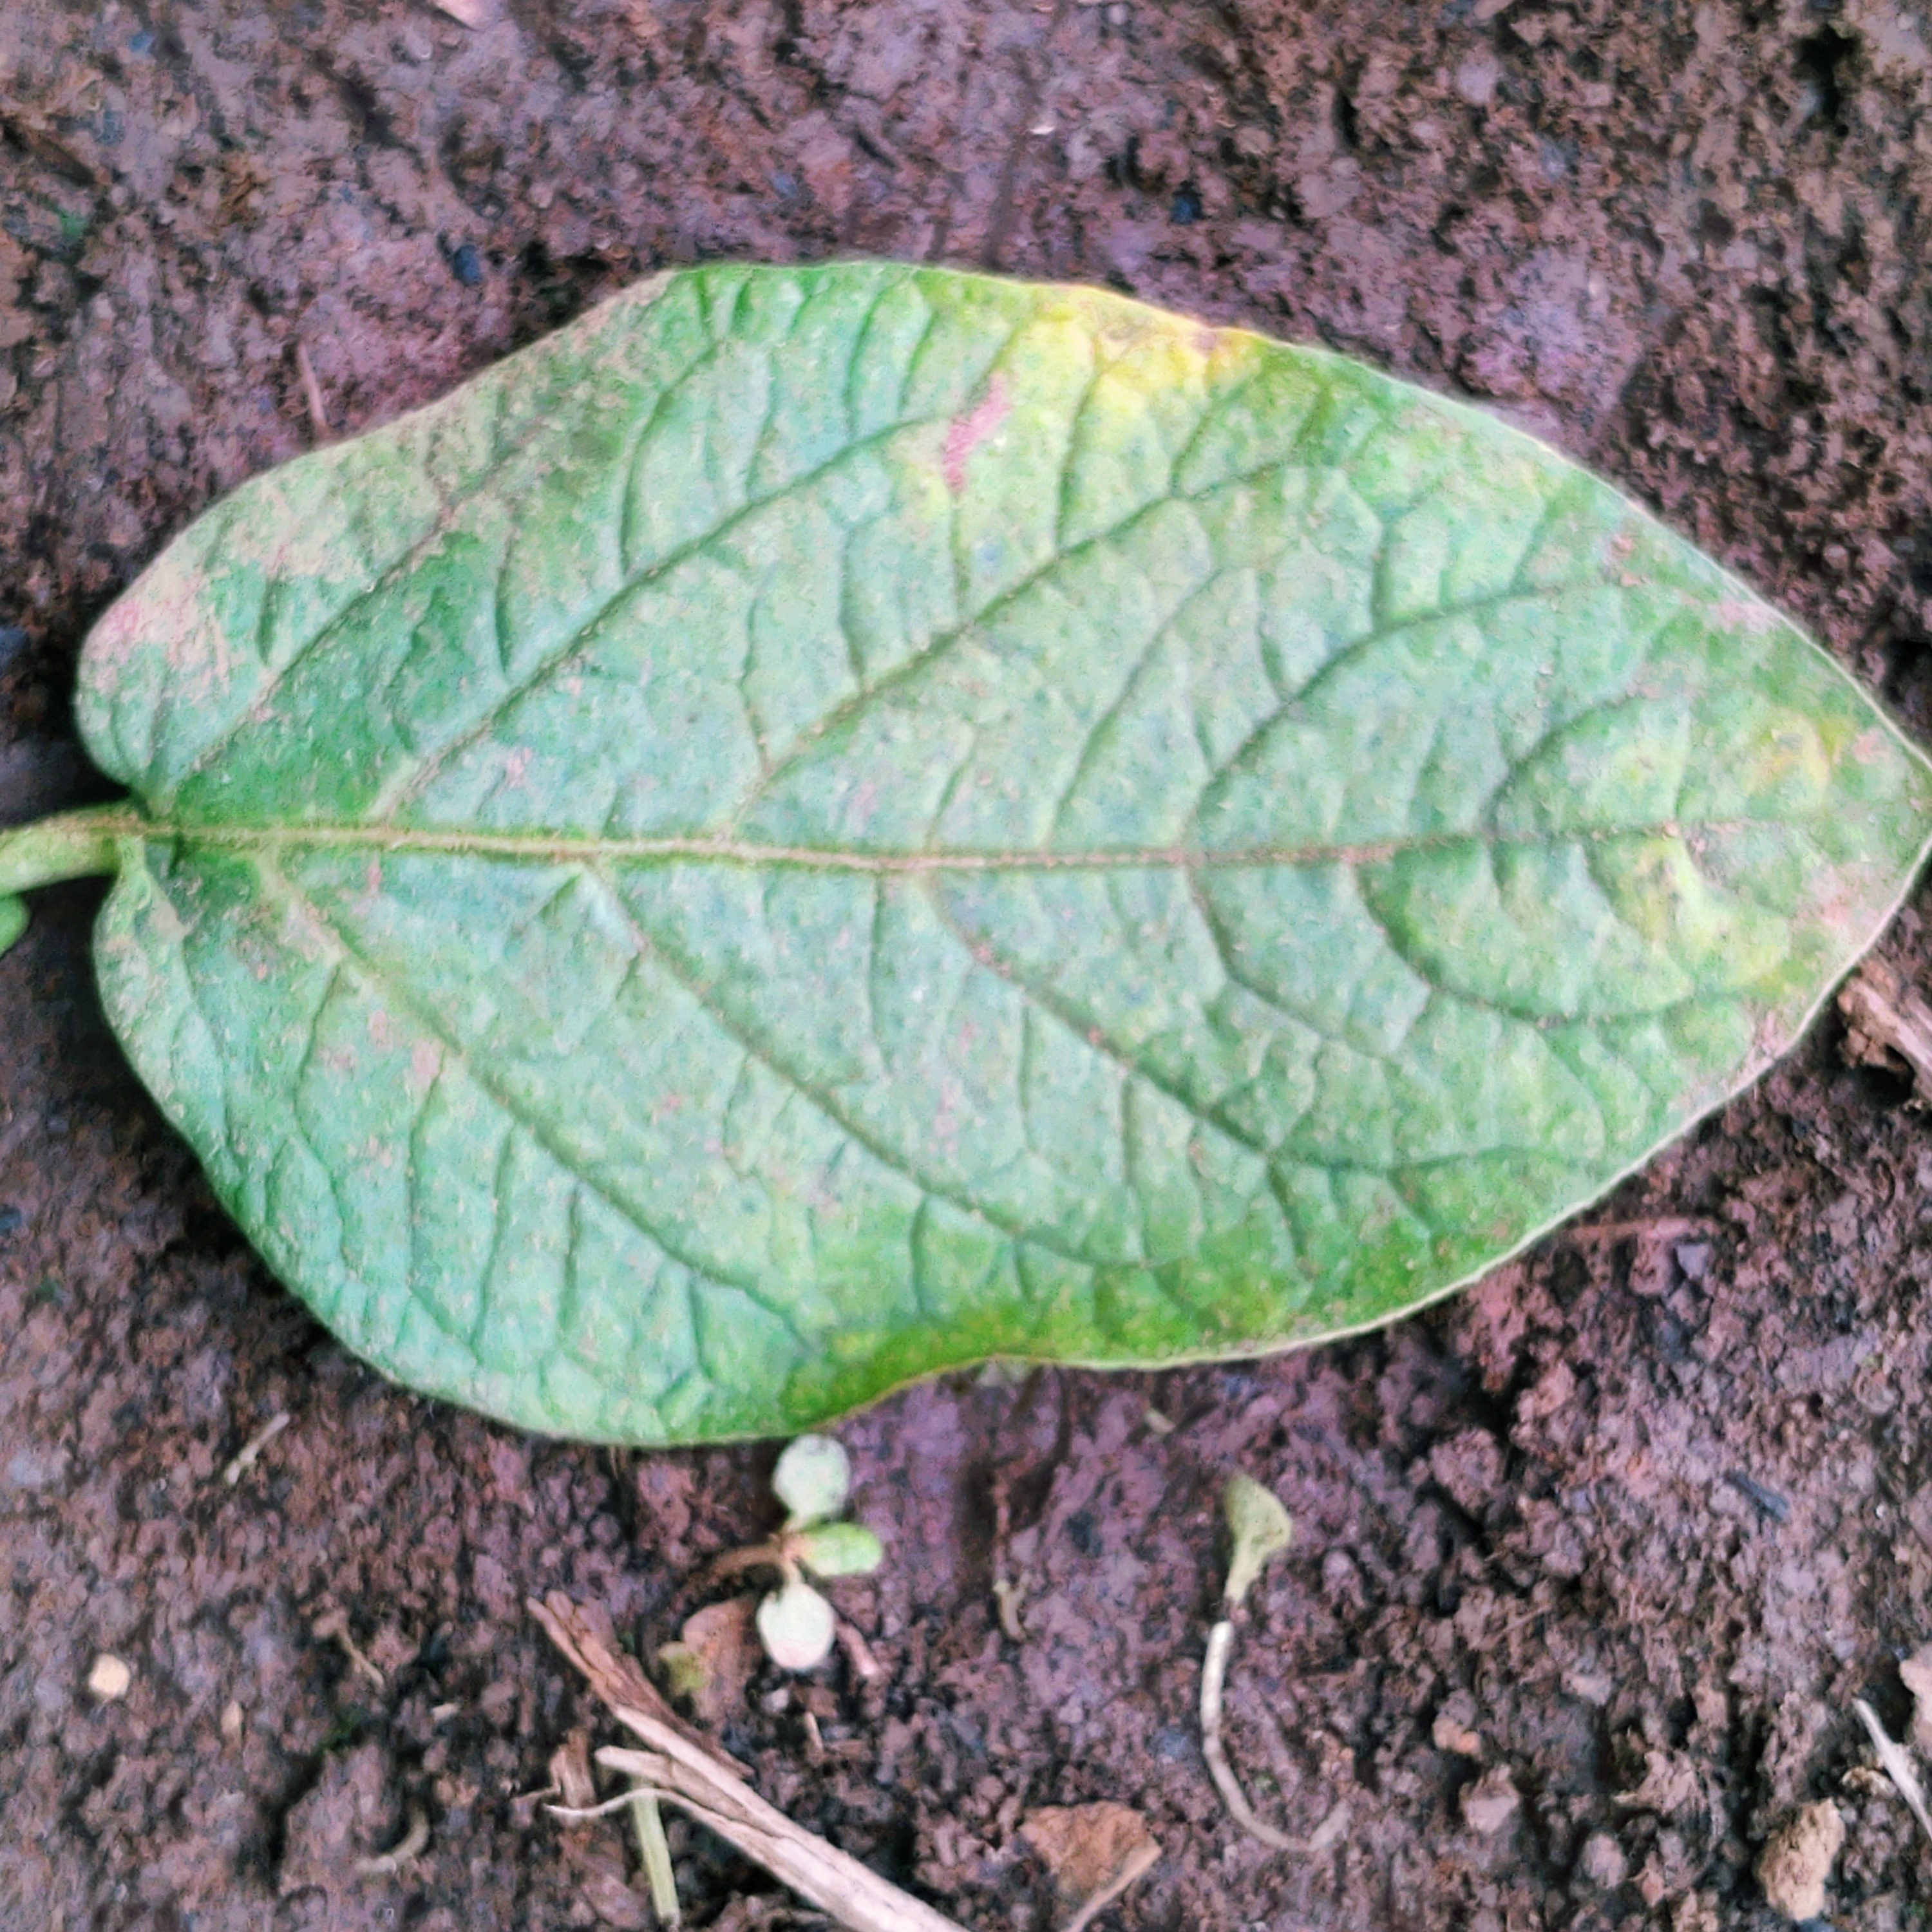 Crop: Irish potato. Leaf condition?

late blight
